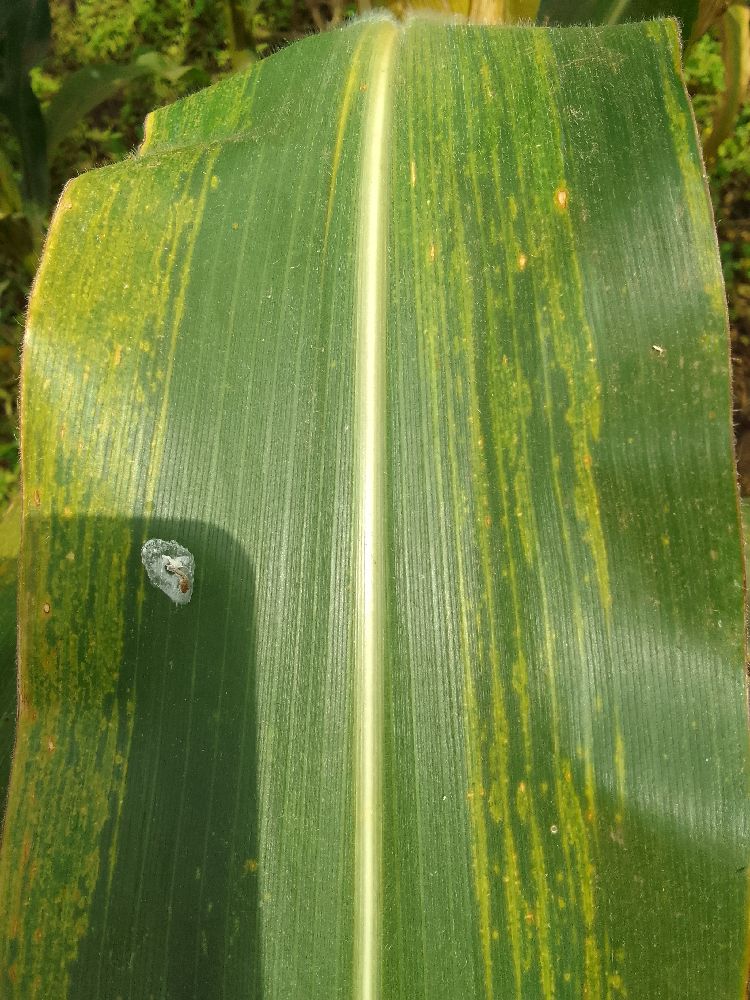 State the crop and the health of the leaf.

maize, maize lethal necrosis
